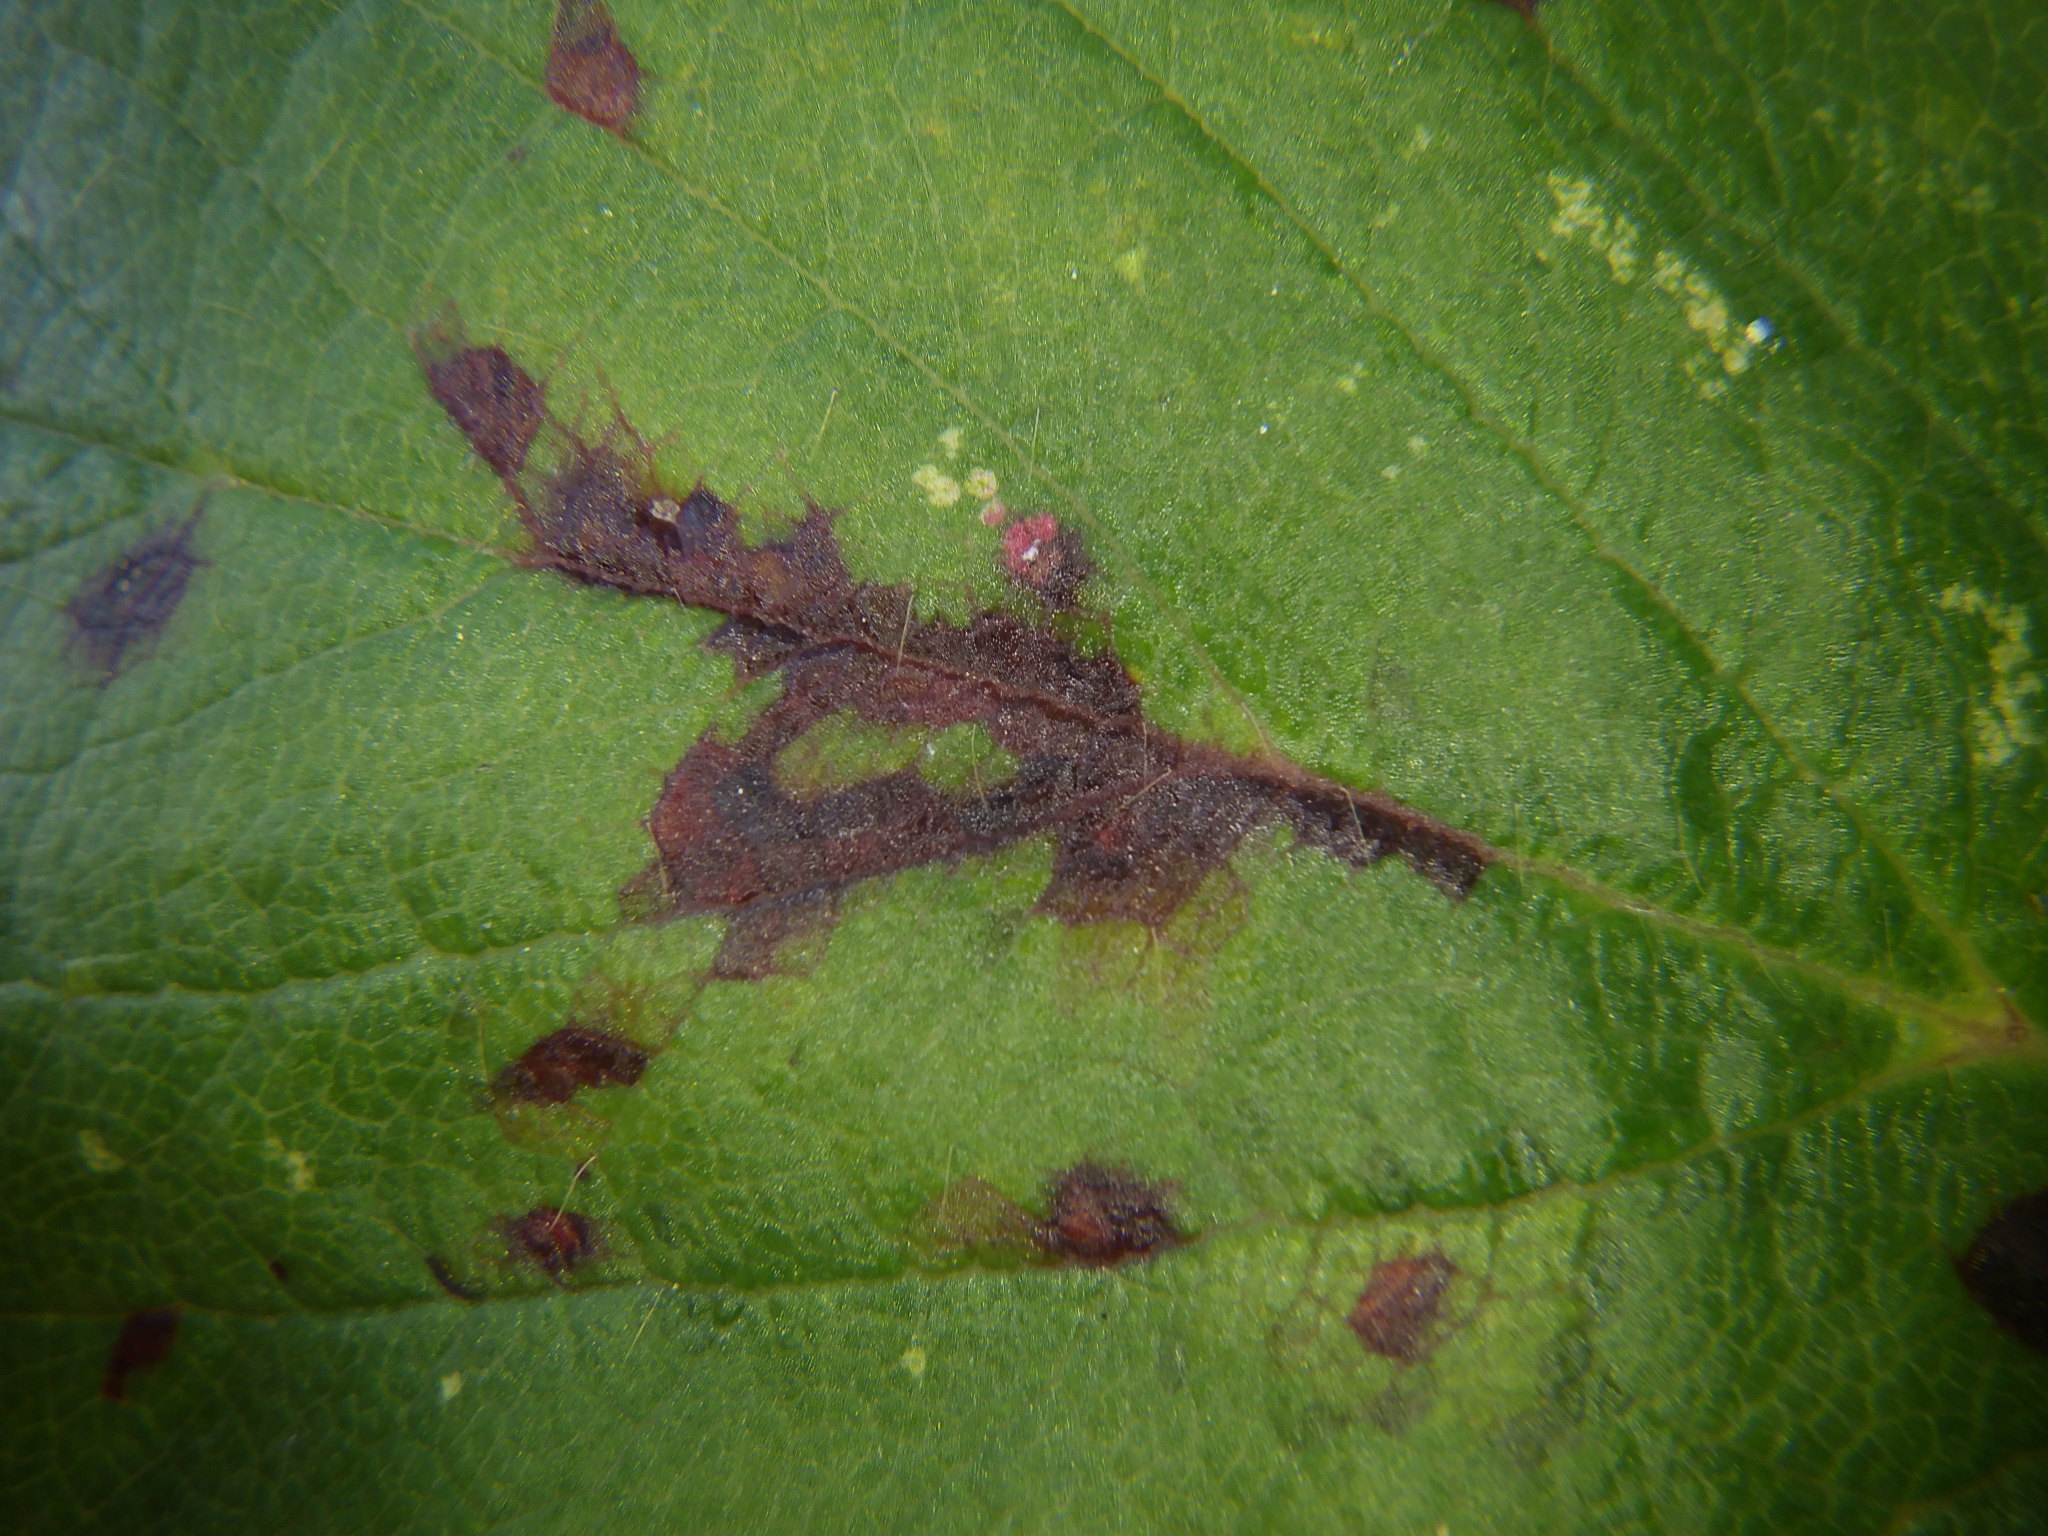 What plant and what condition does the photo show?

strawberry, phytophagous, powdery mildew
